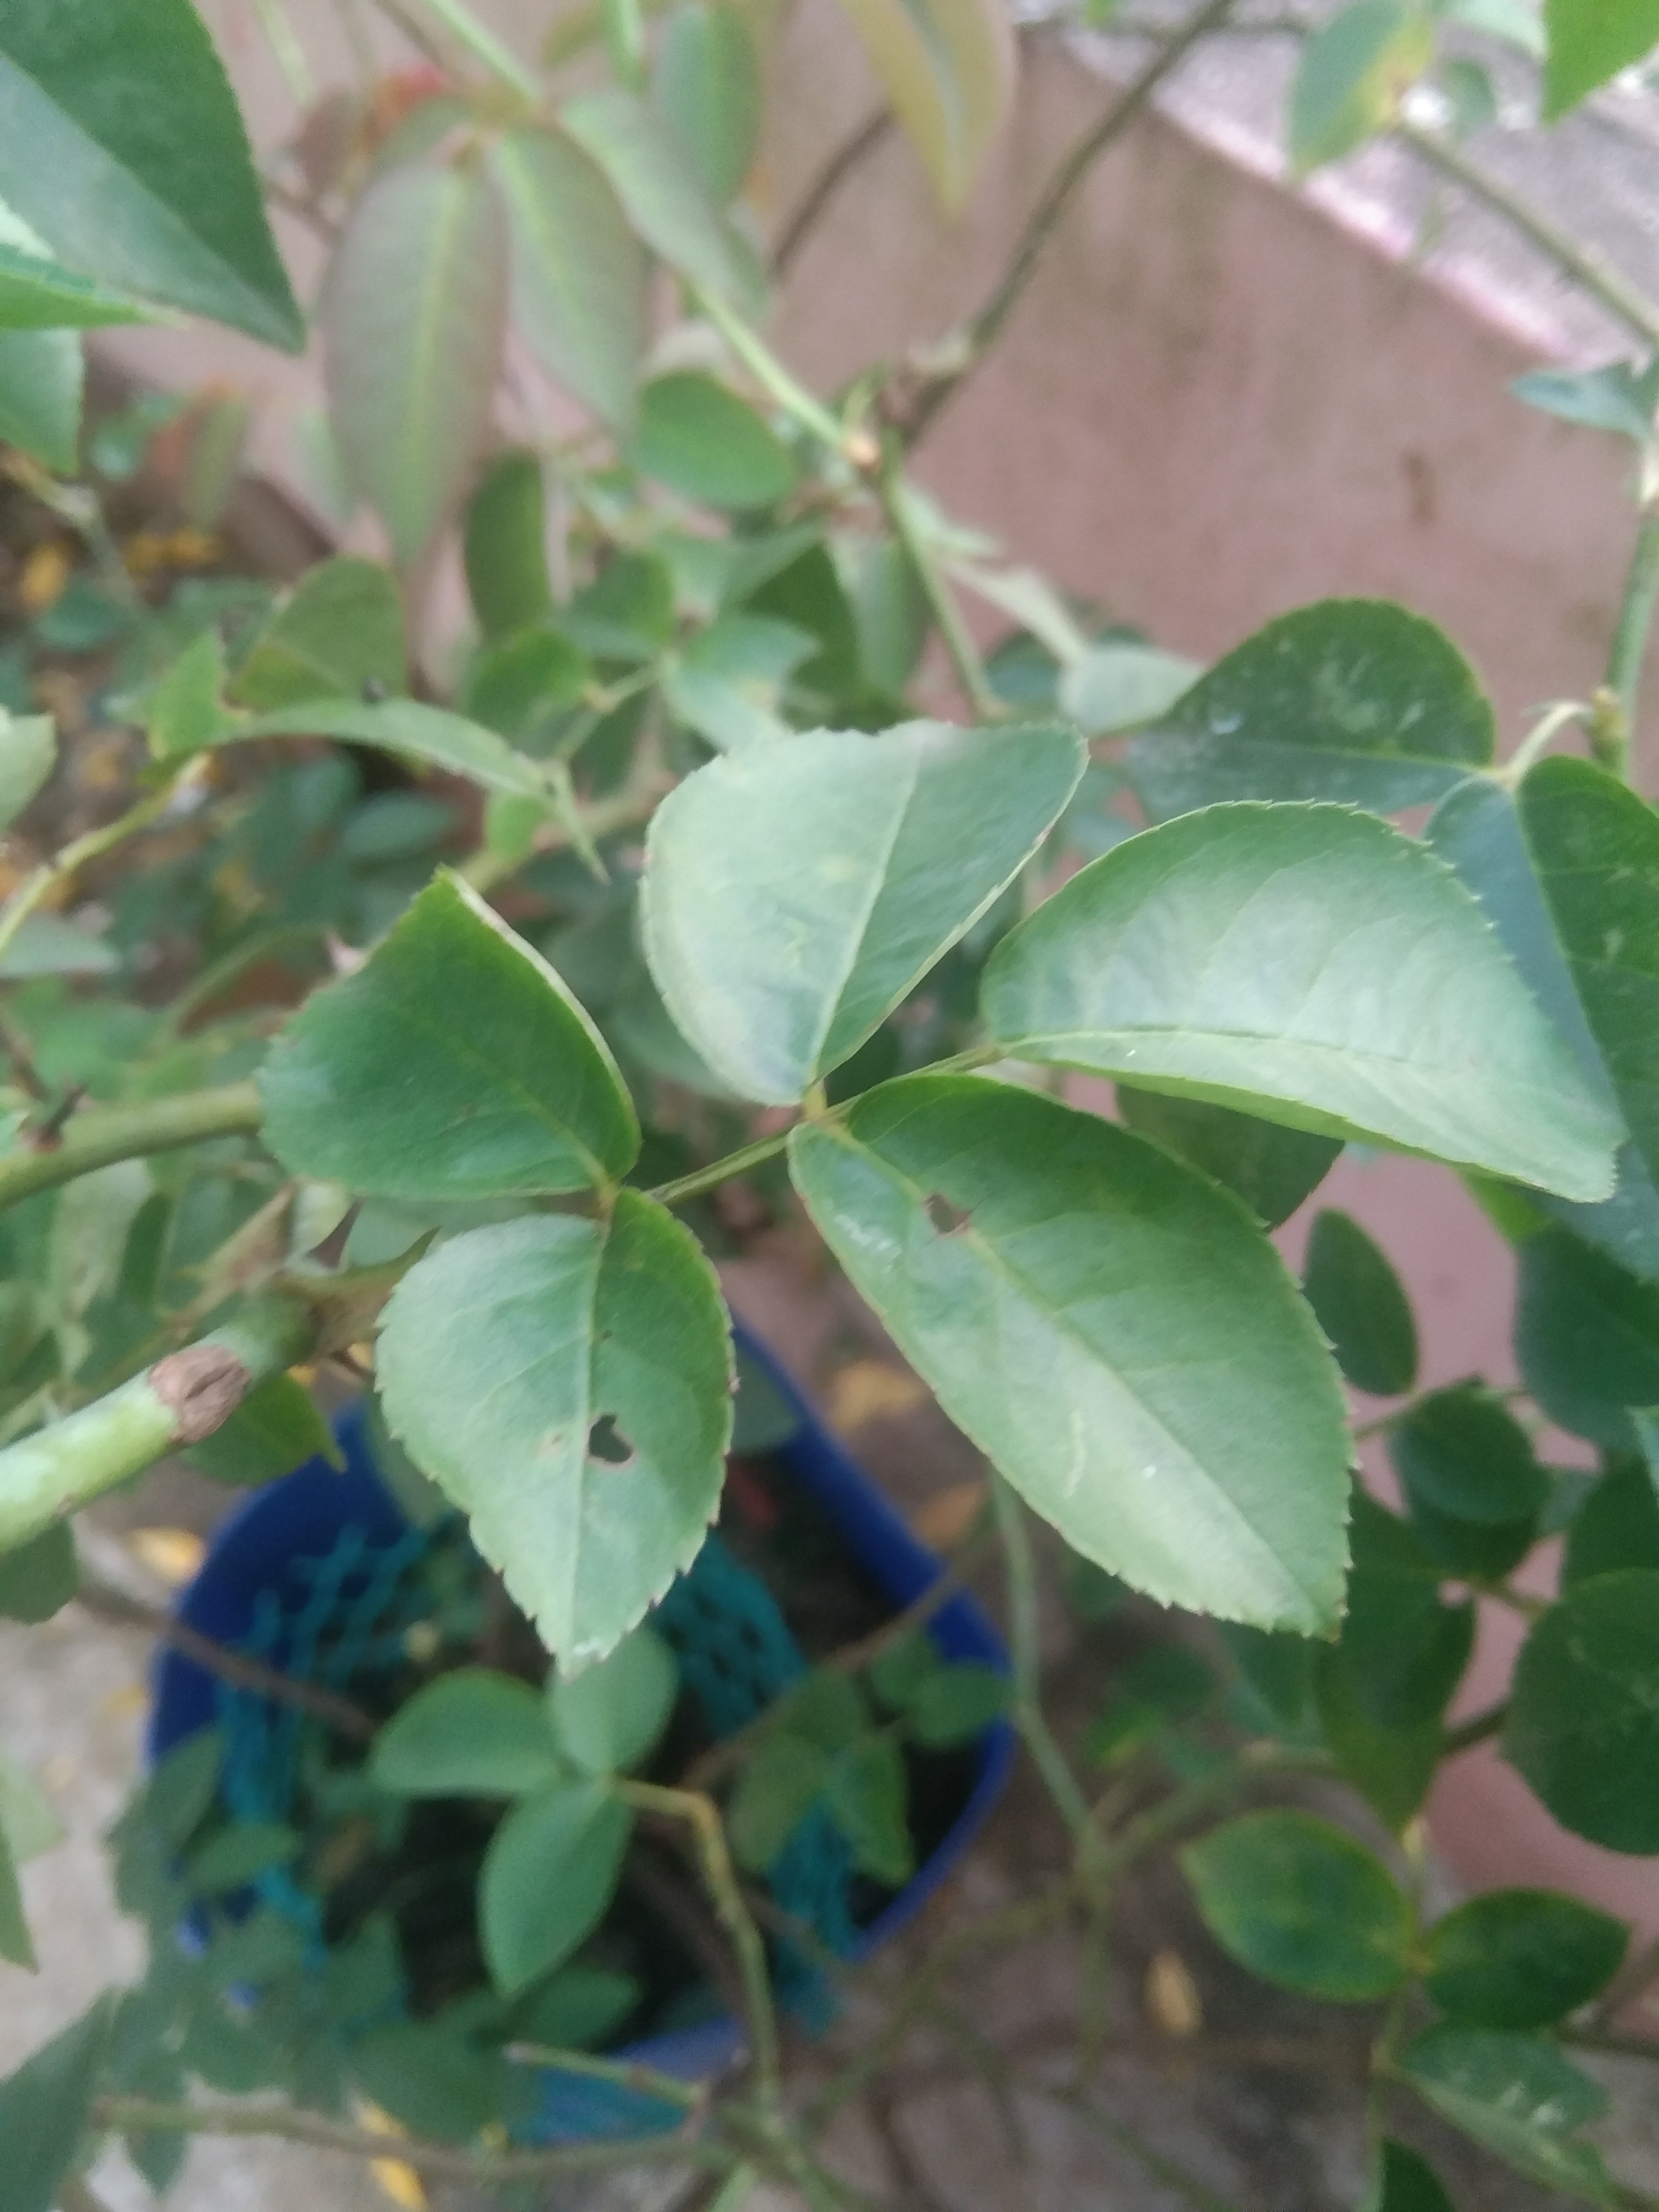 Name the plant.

rose
